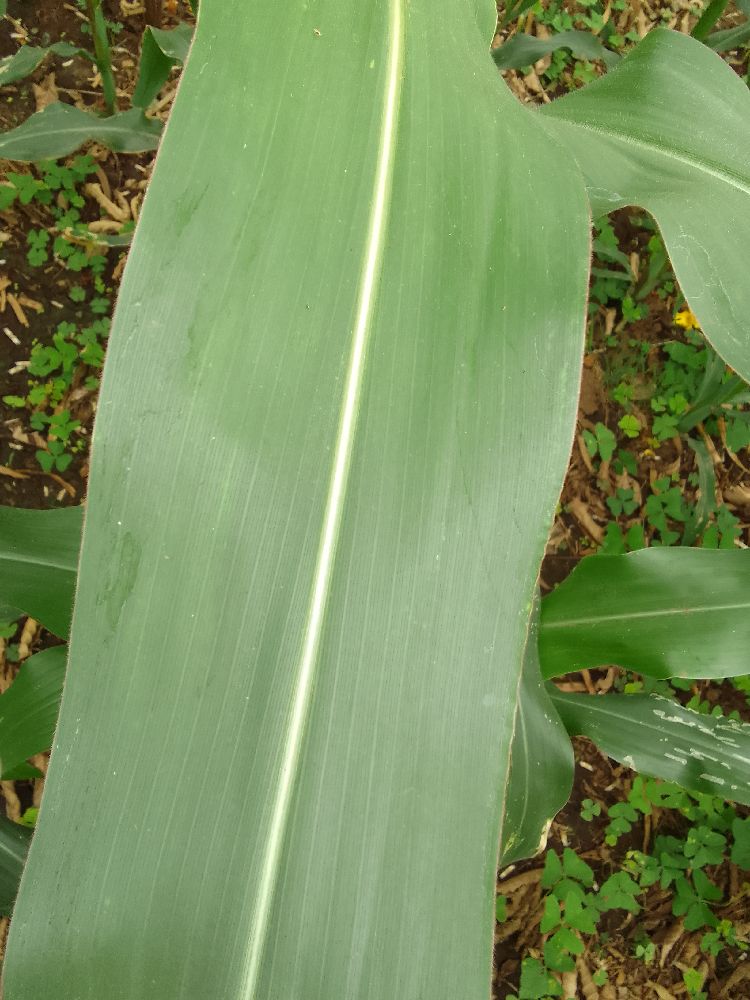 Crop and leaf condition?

maize, healthy
